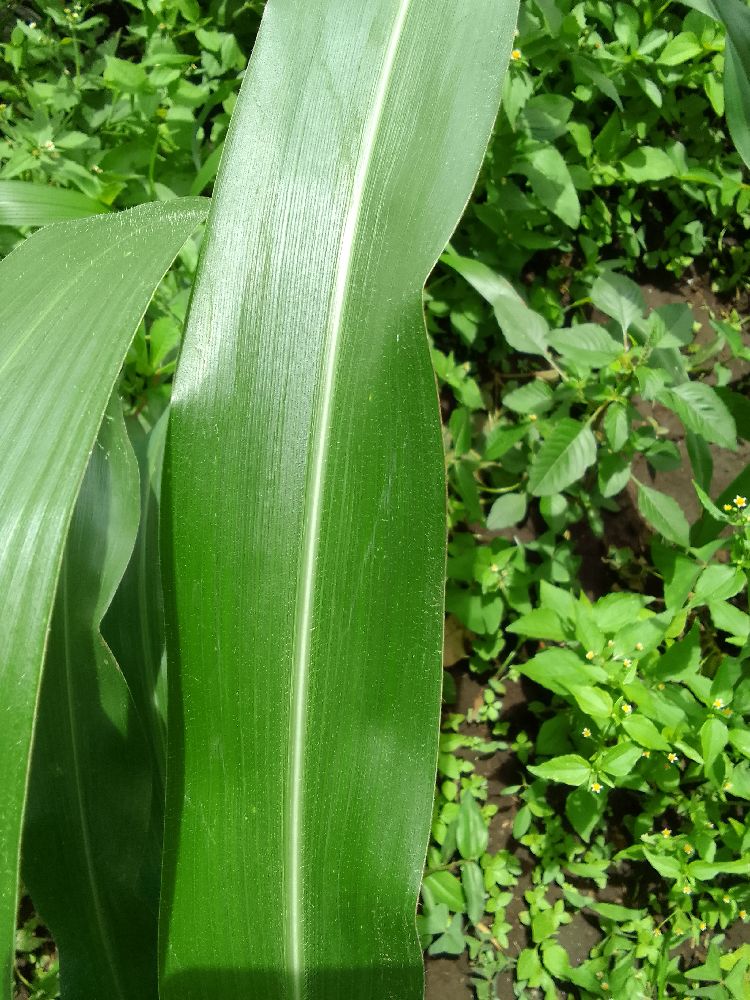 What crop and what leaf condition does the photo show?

maize, healthy
